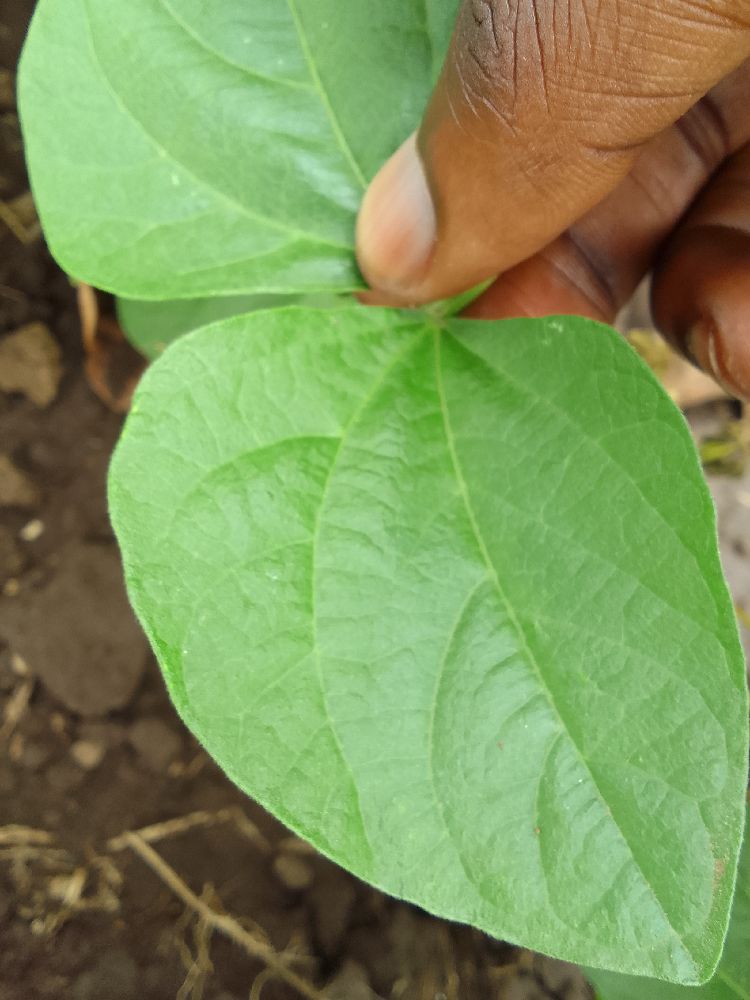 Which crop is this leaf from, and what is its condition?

common bean, healthy
